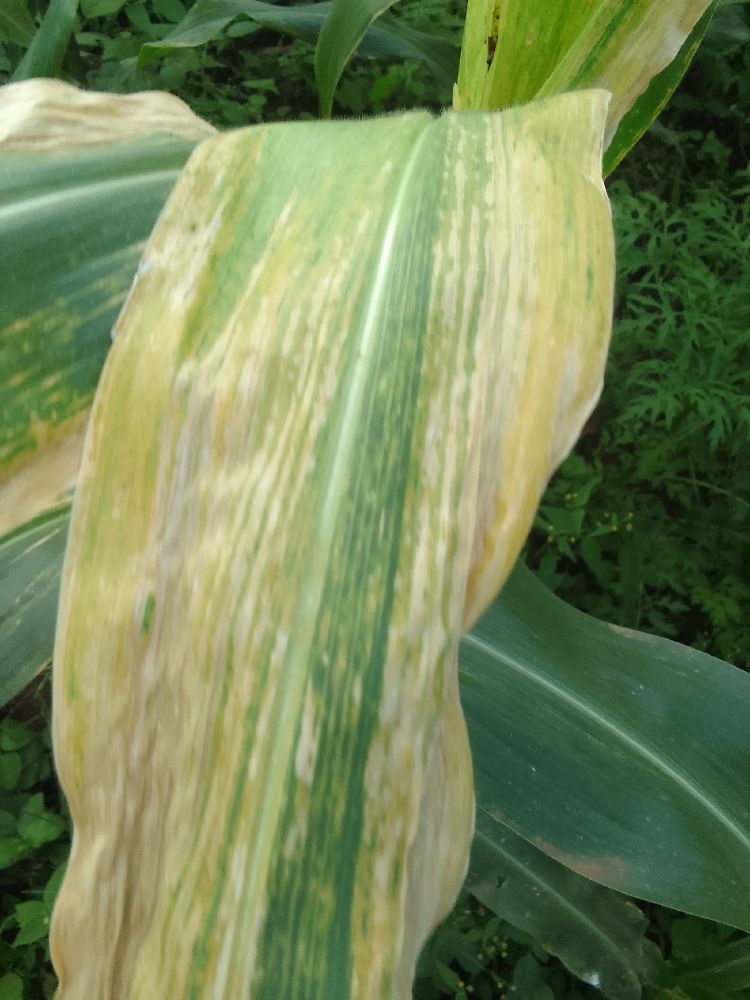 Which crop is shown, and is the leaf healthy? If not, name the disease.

maize, maize lethal necrosis
